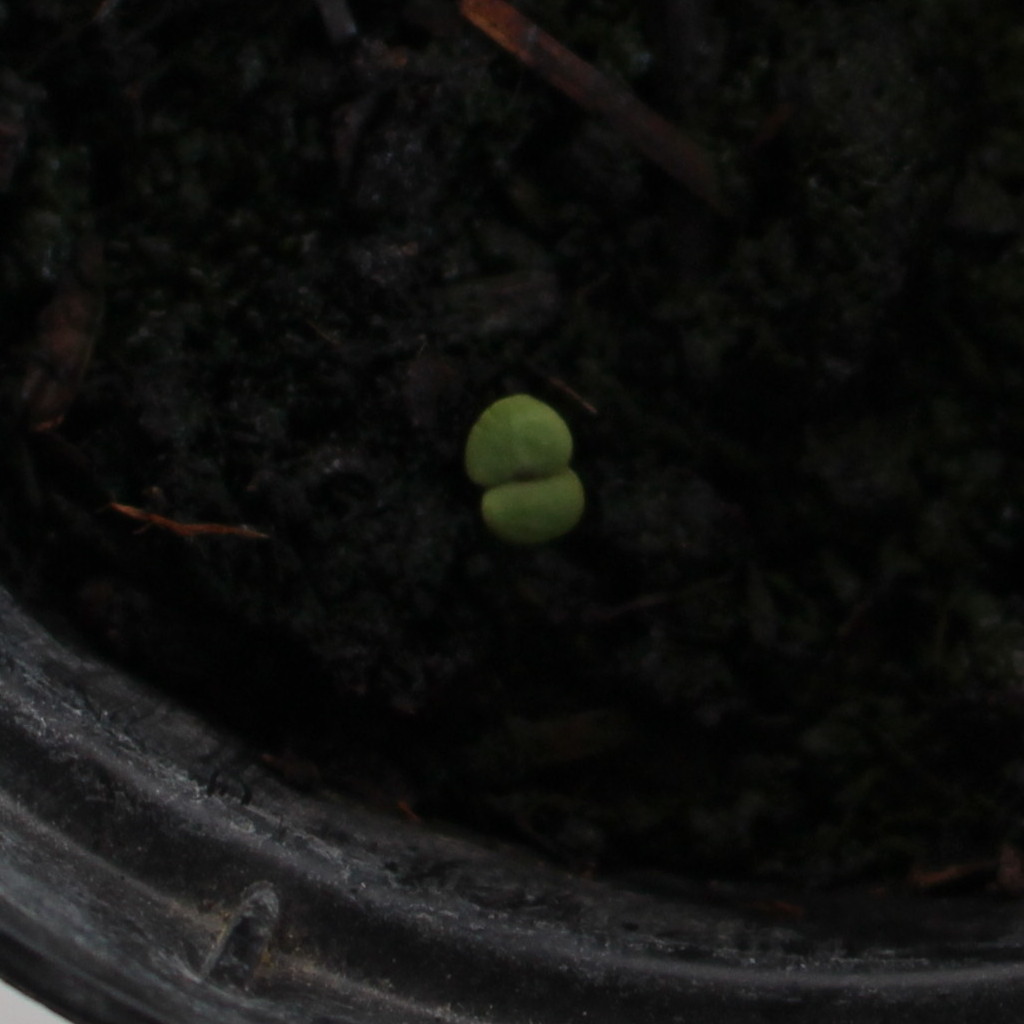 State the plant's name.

Veronica persica
